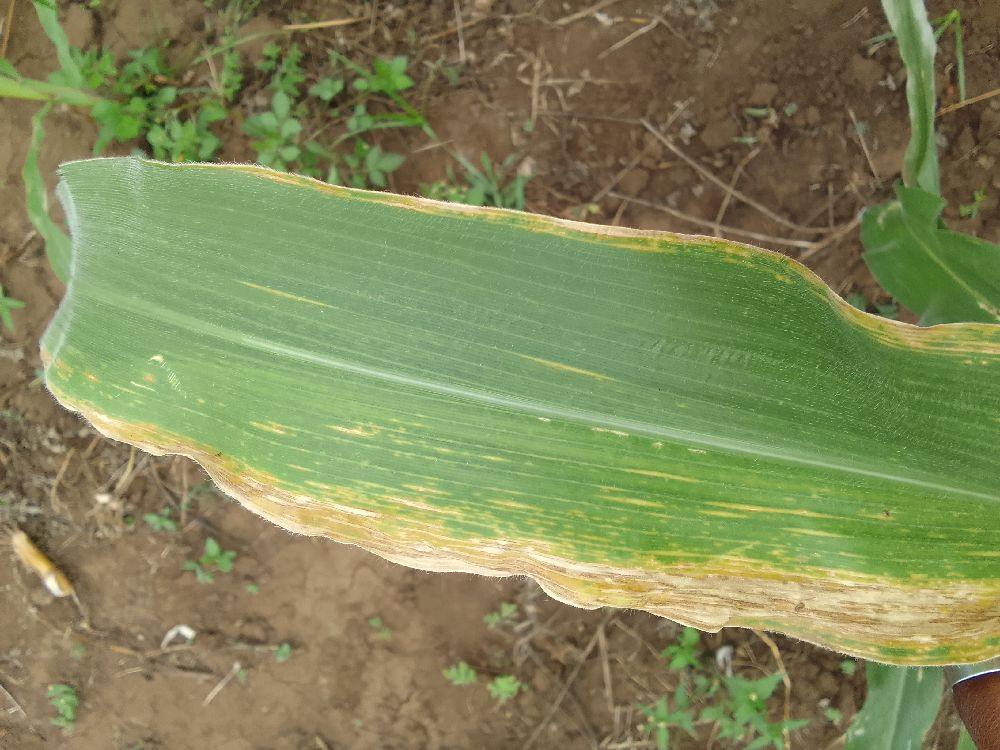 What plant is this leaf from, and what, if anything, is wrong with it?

maize, maize lethal necrosis
